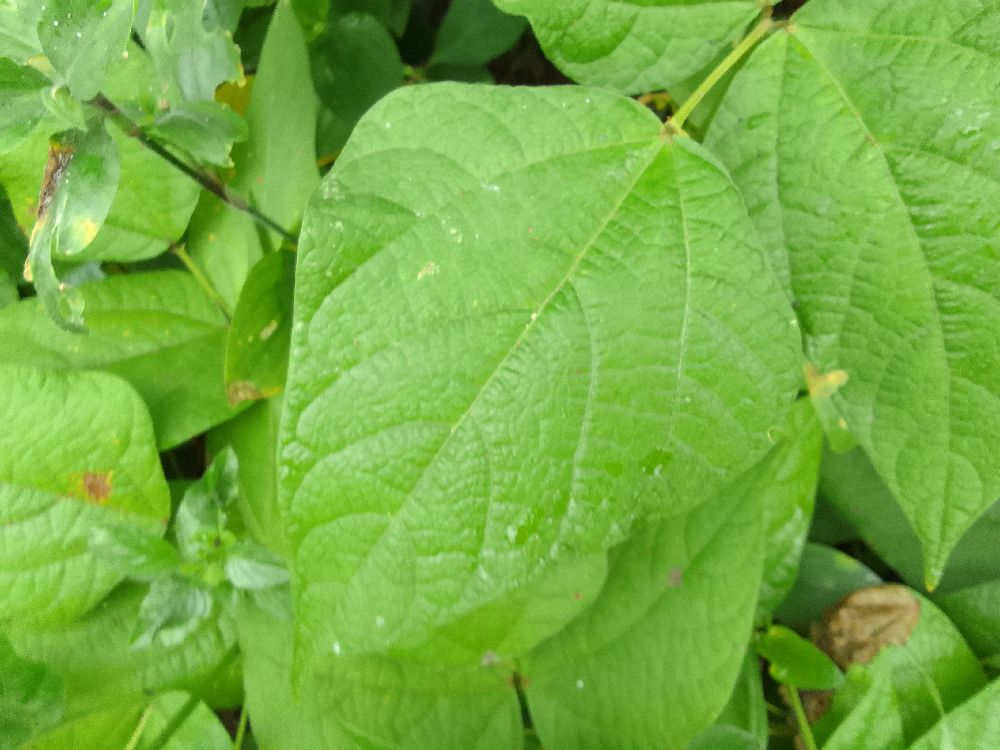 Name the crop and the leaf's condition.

common bean, healthy
